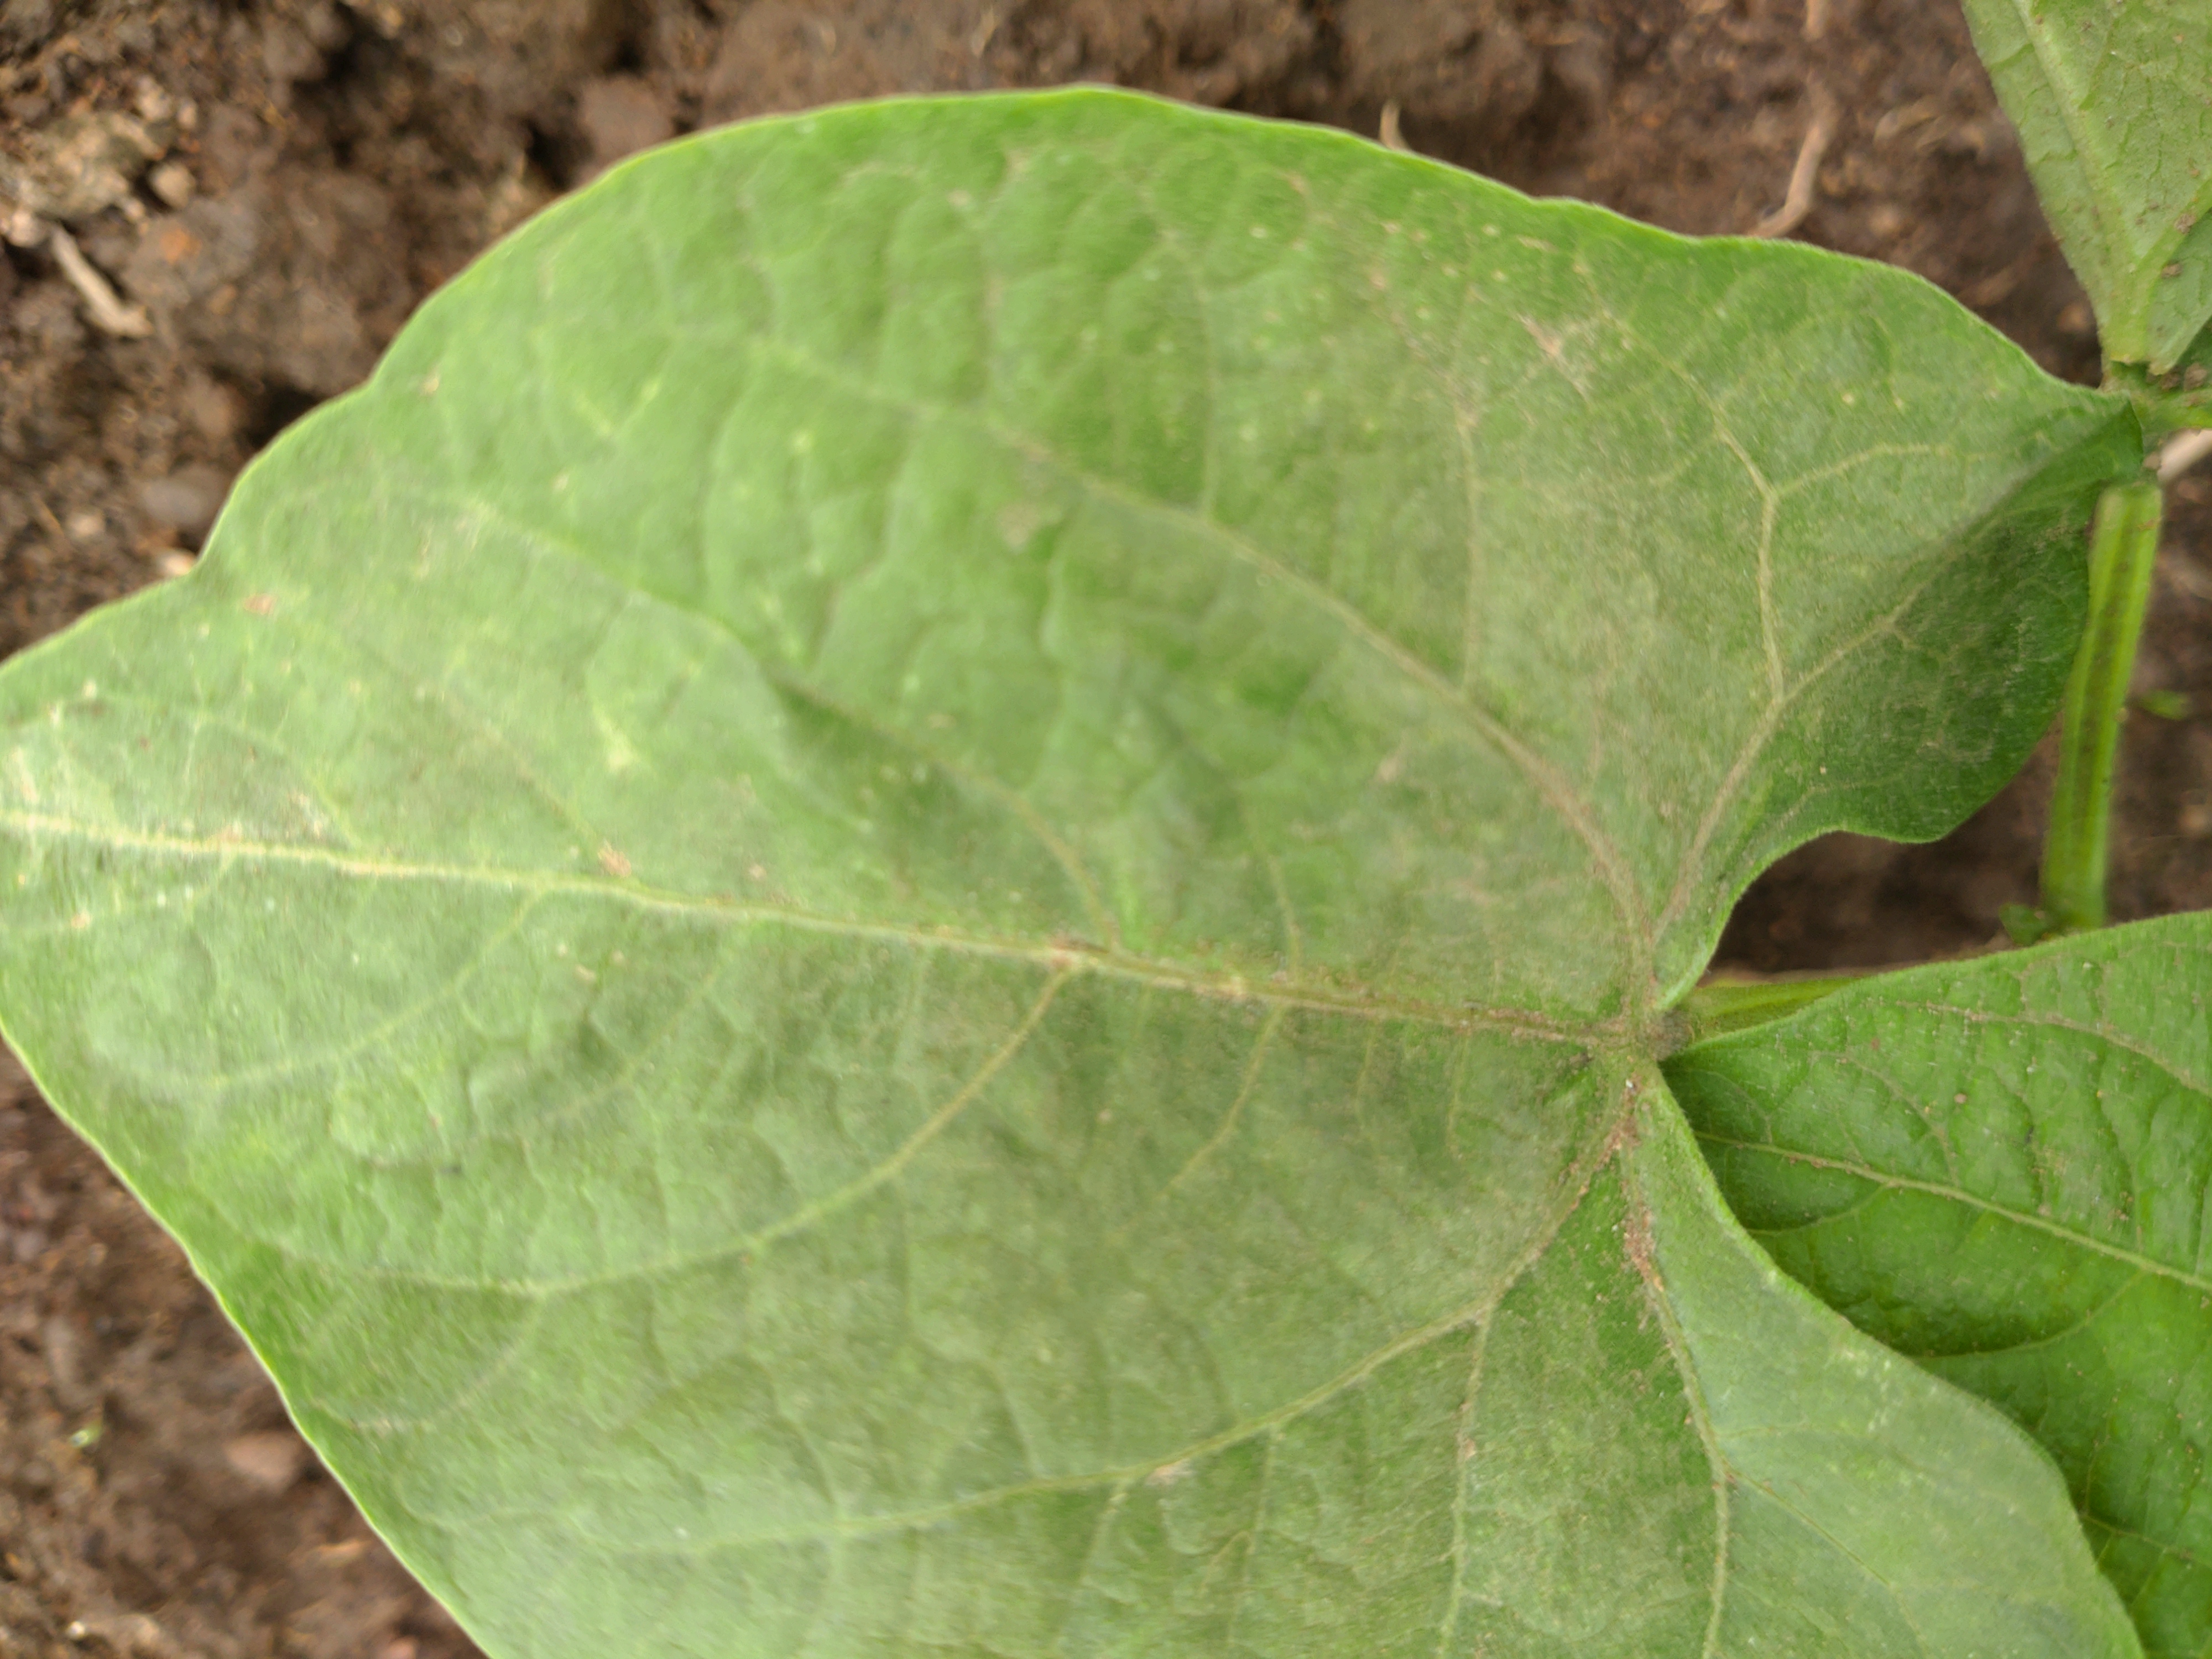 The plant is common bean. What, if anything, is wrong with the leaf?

healthy
